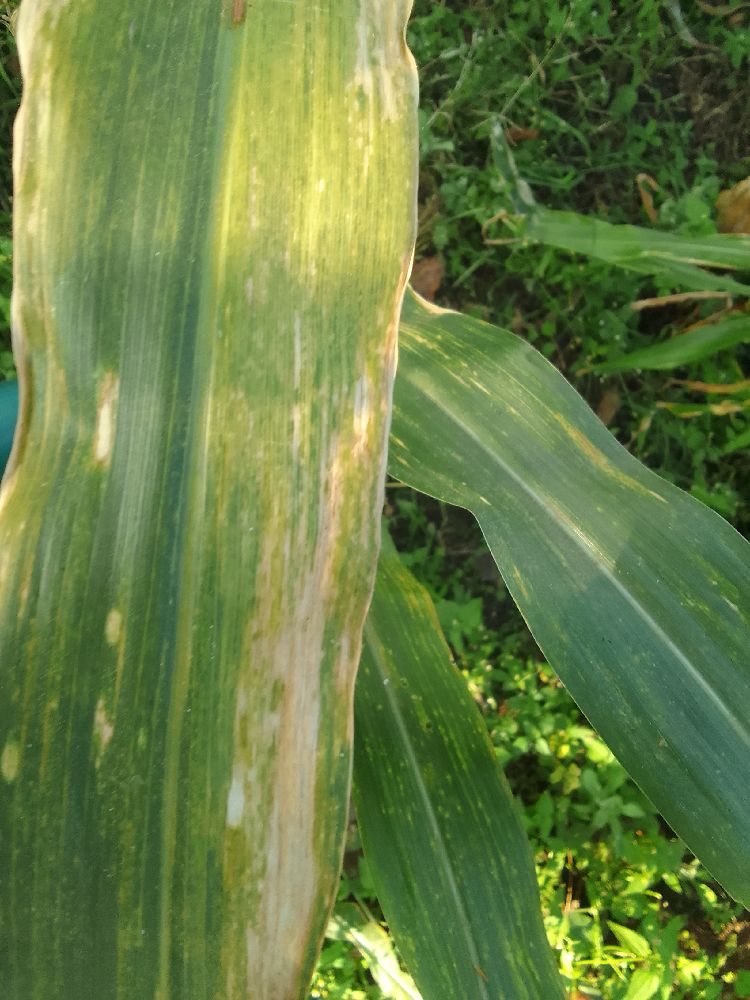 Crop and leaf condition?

maize, maize lethal necrosis
